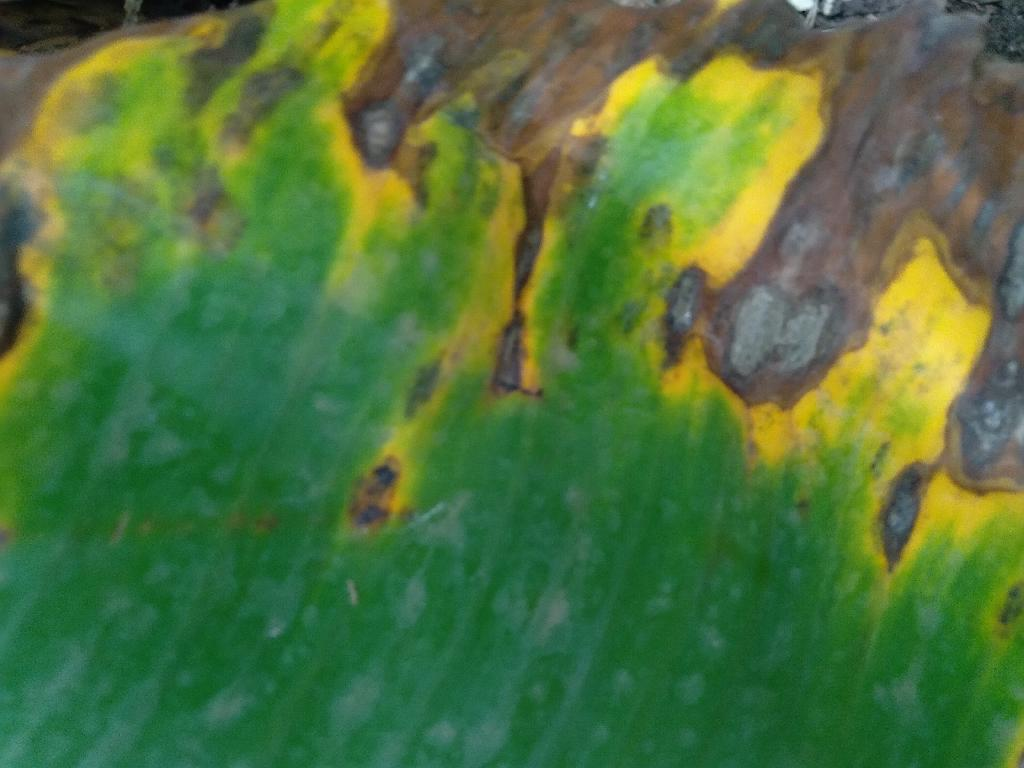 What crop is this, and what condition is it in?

banana, black sigatoka
